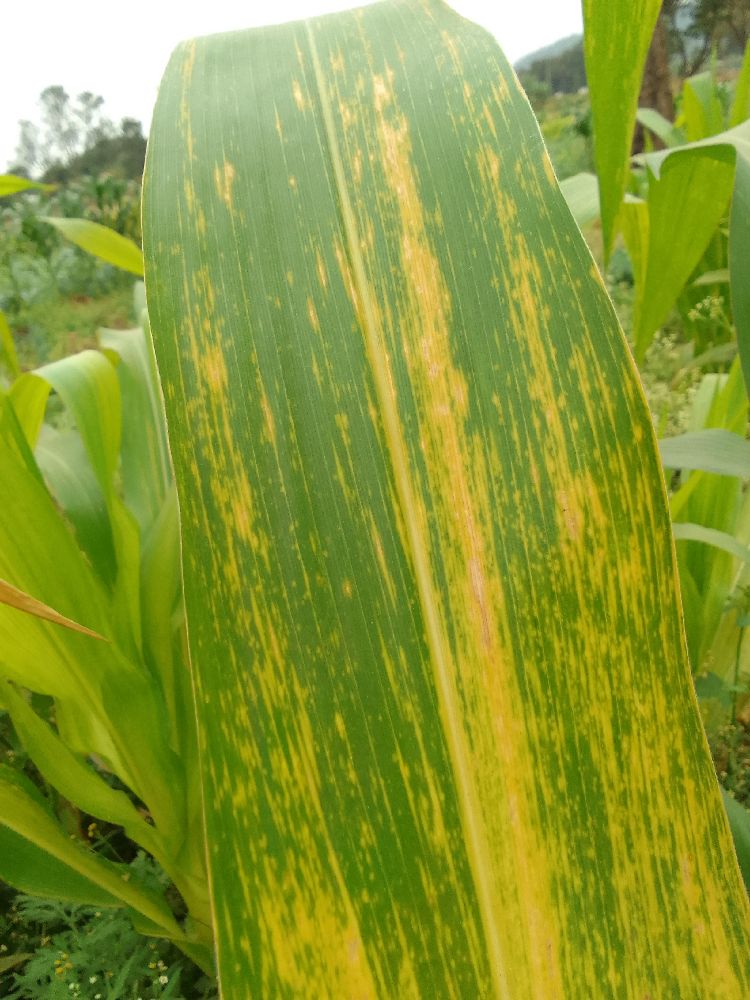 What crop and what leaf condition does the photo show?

maize, maize lethal necrosis
